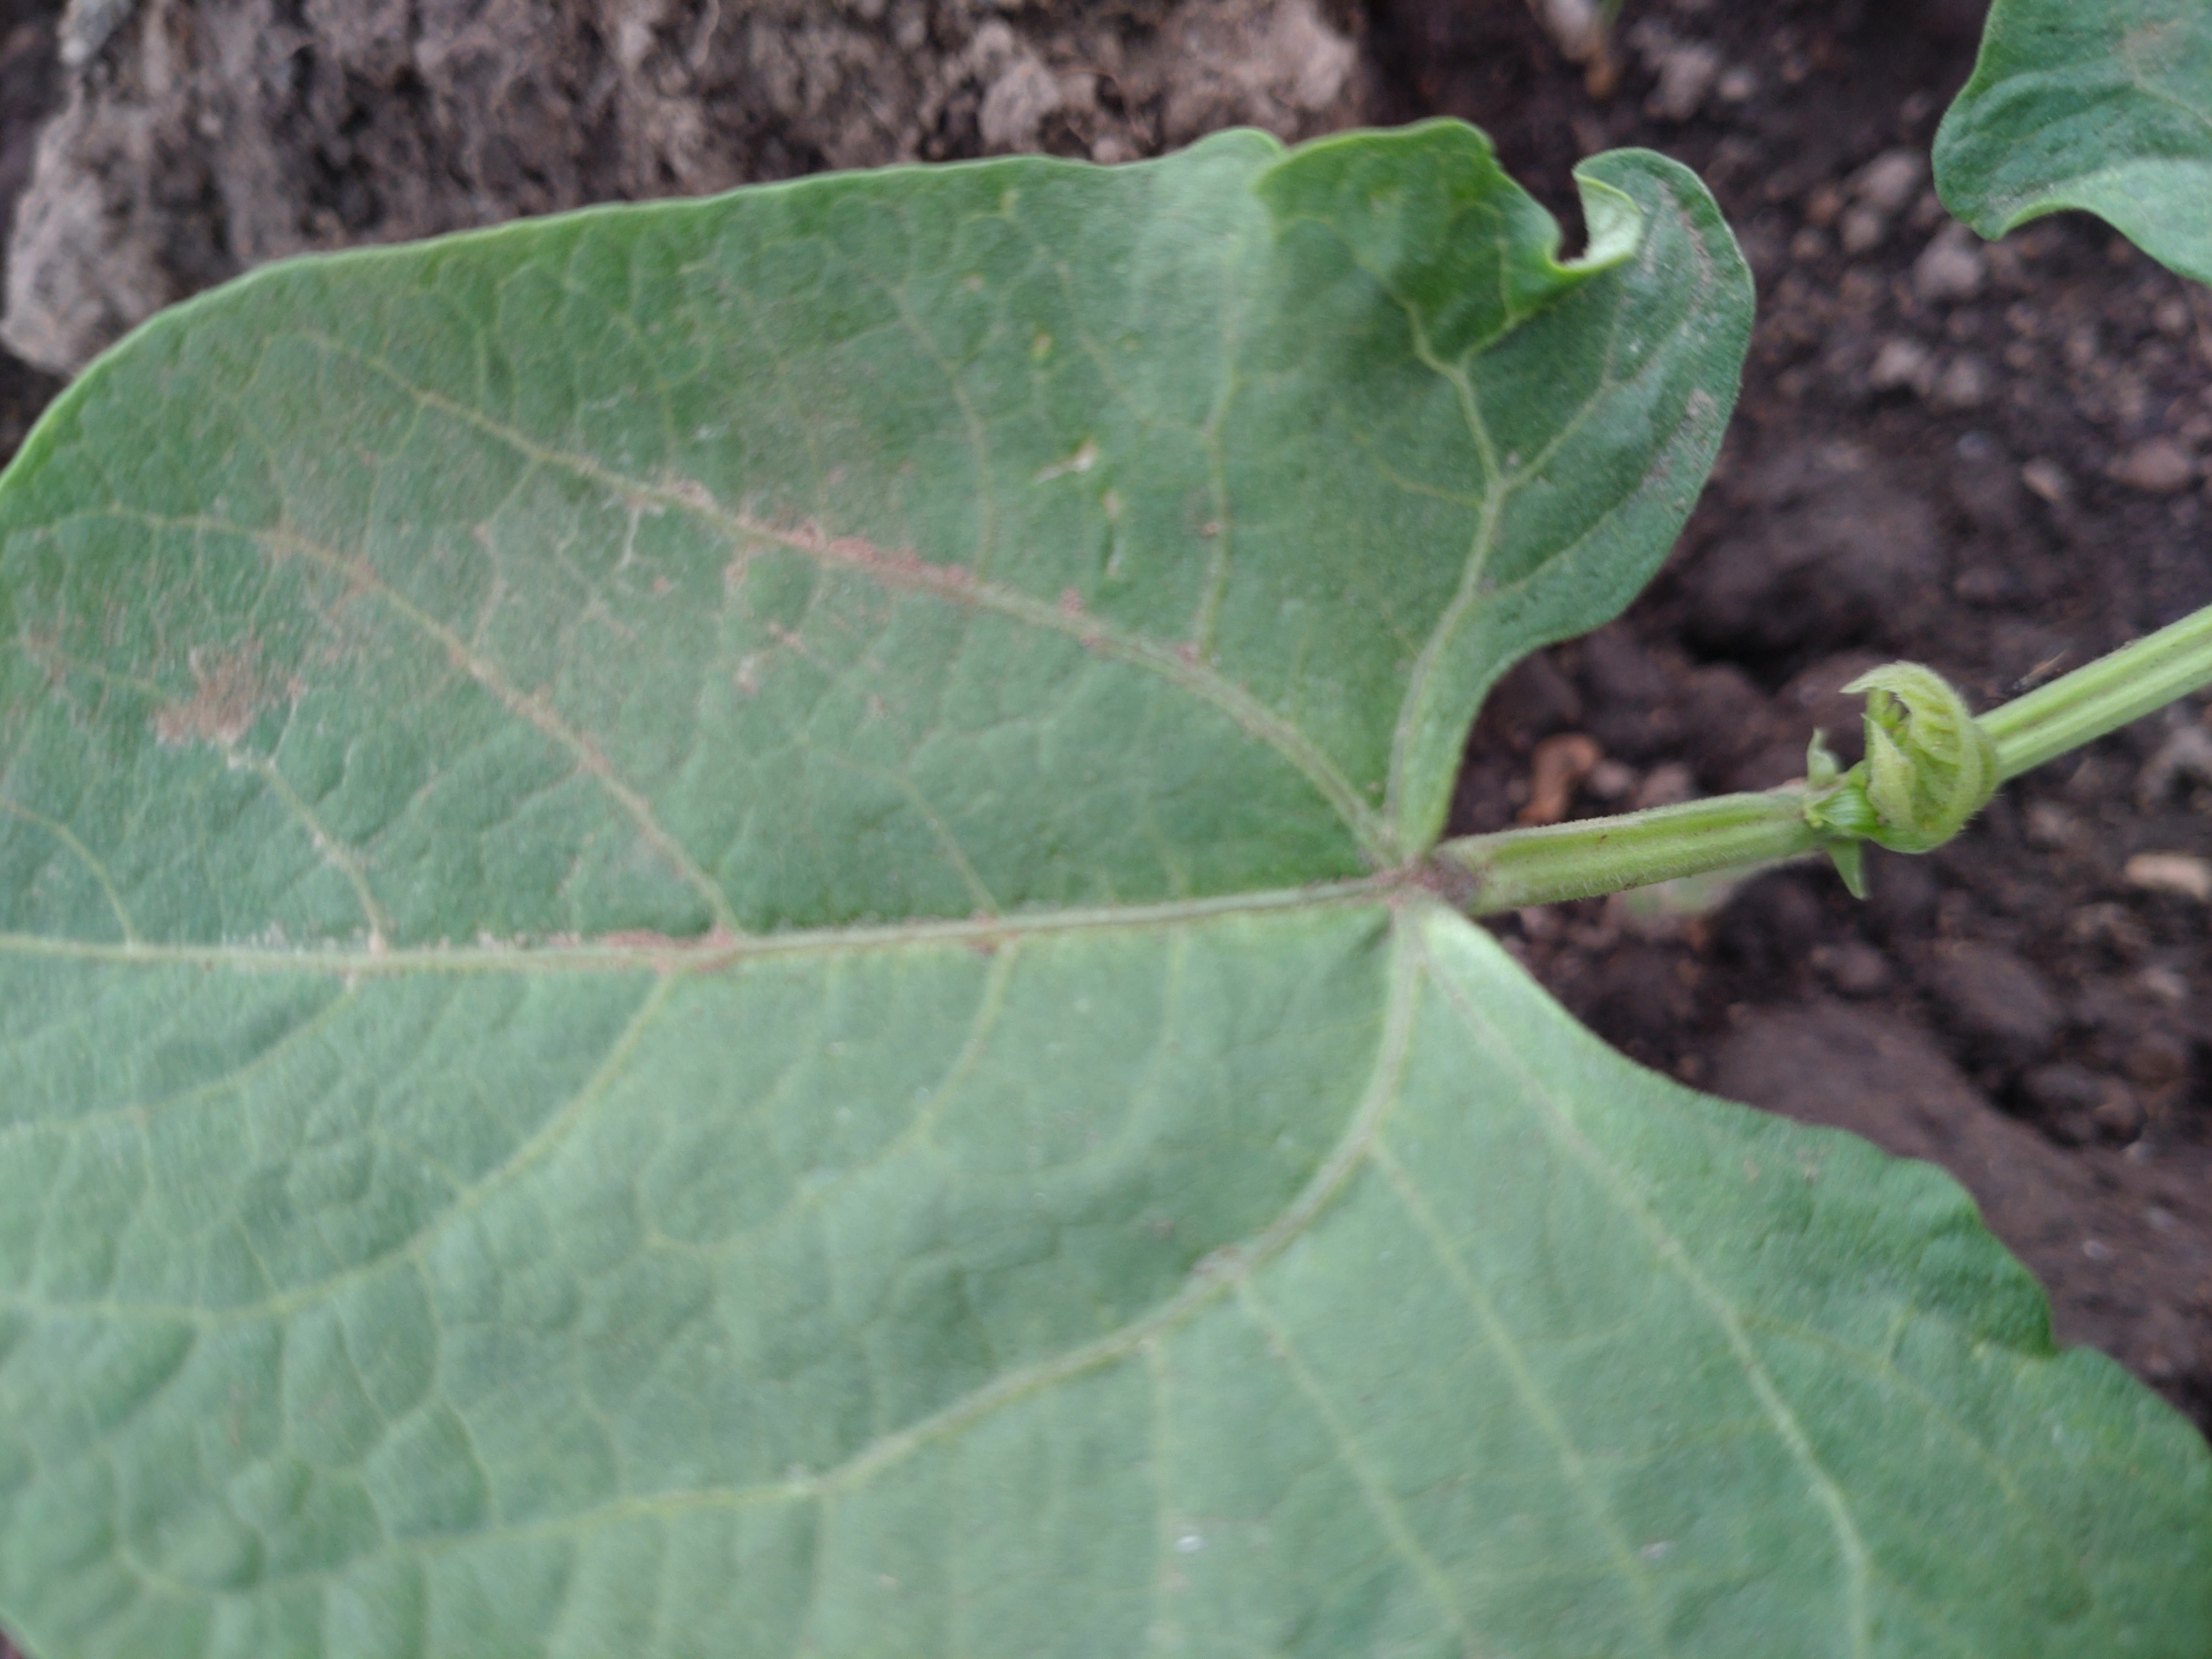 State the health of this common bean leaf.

healthy
